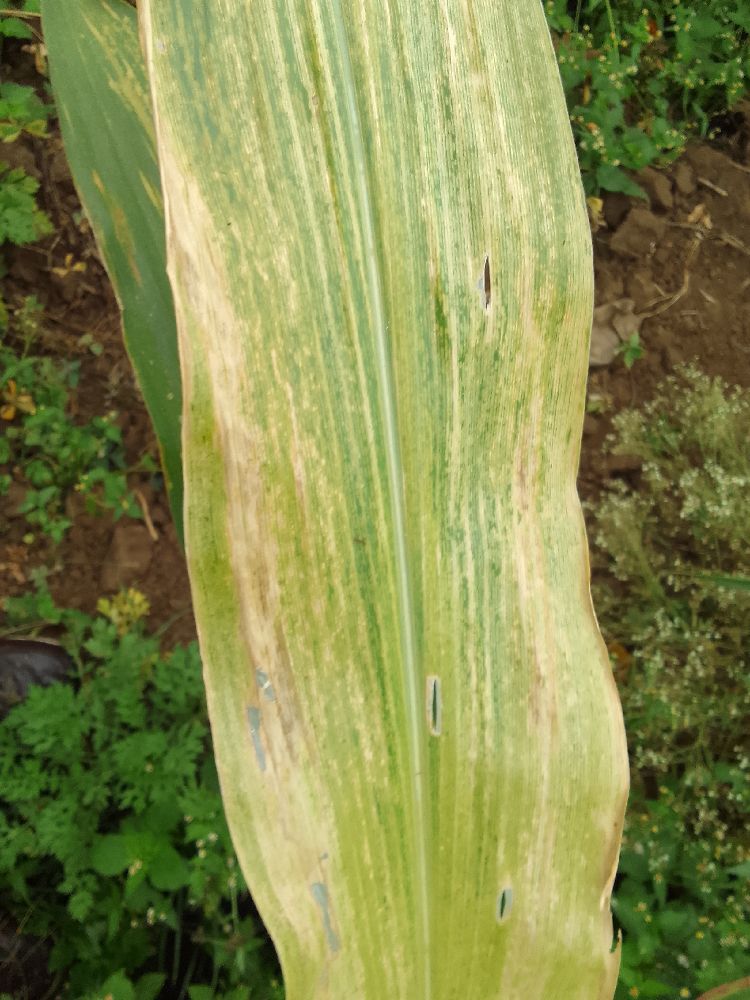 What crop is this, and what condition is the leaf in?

maize, maize lethal necrosis
